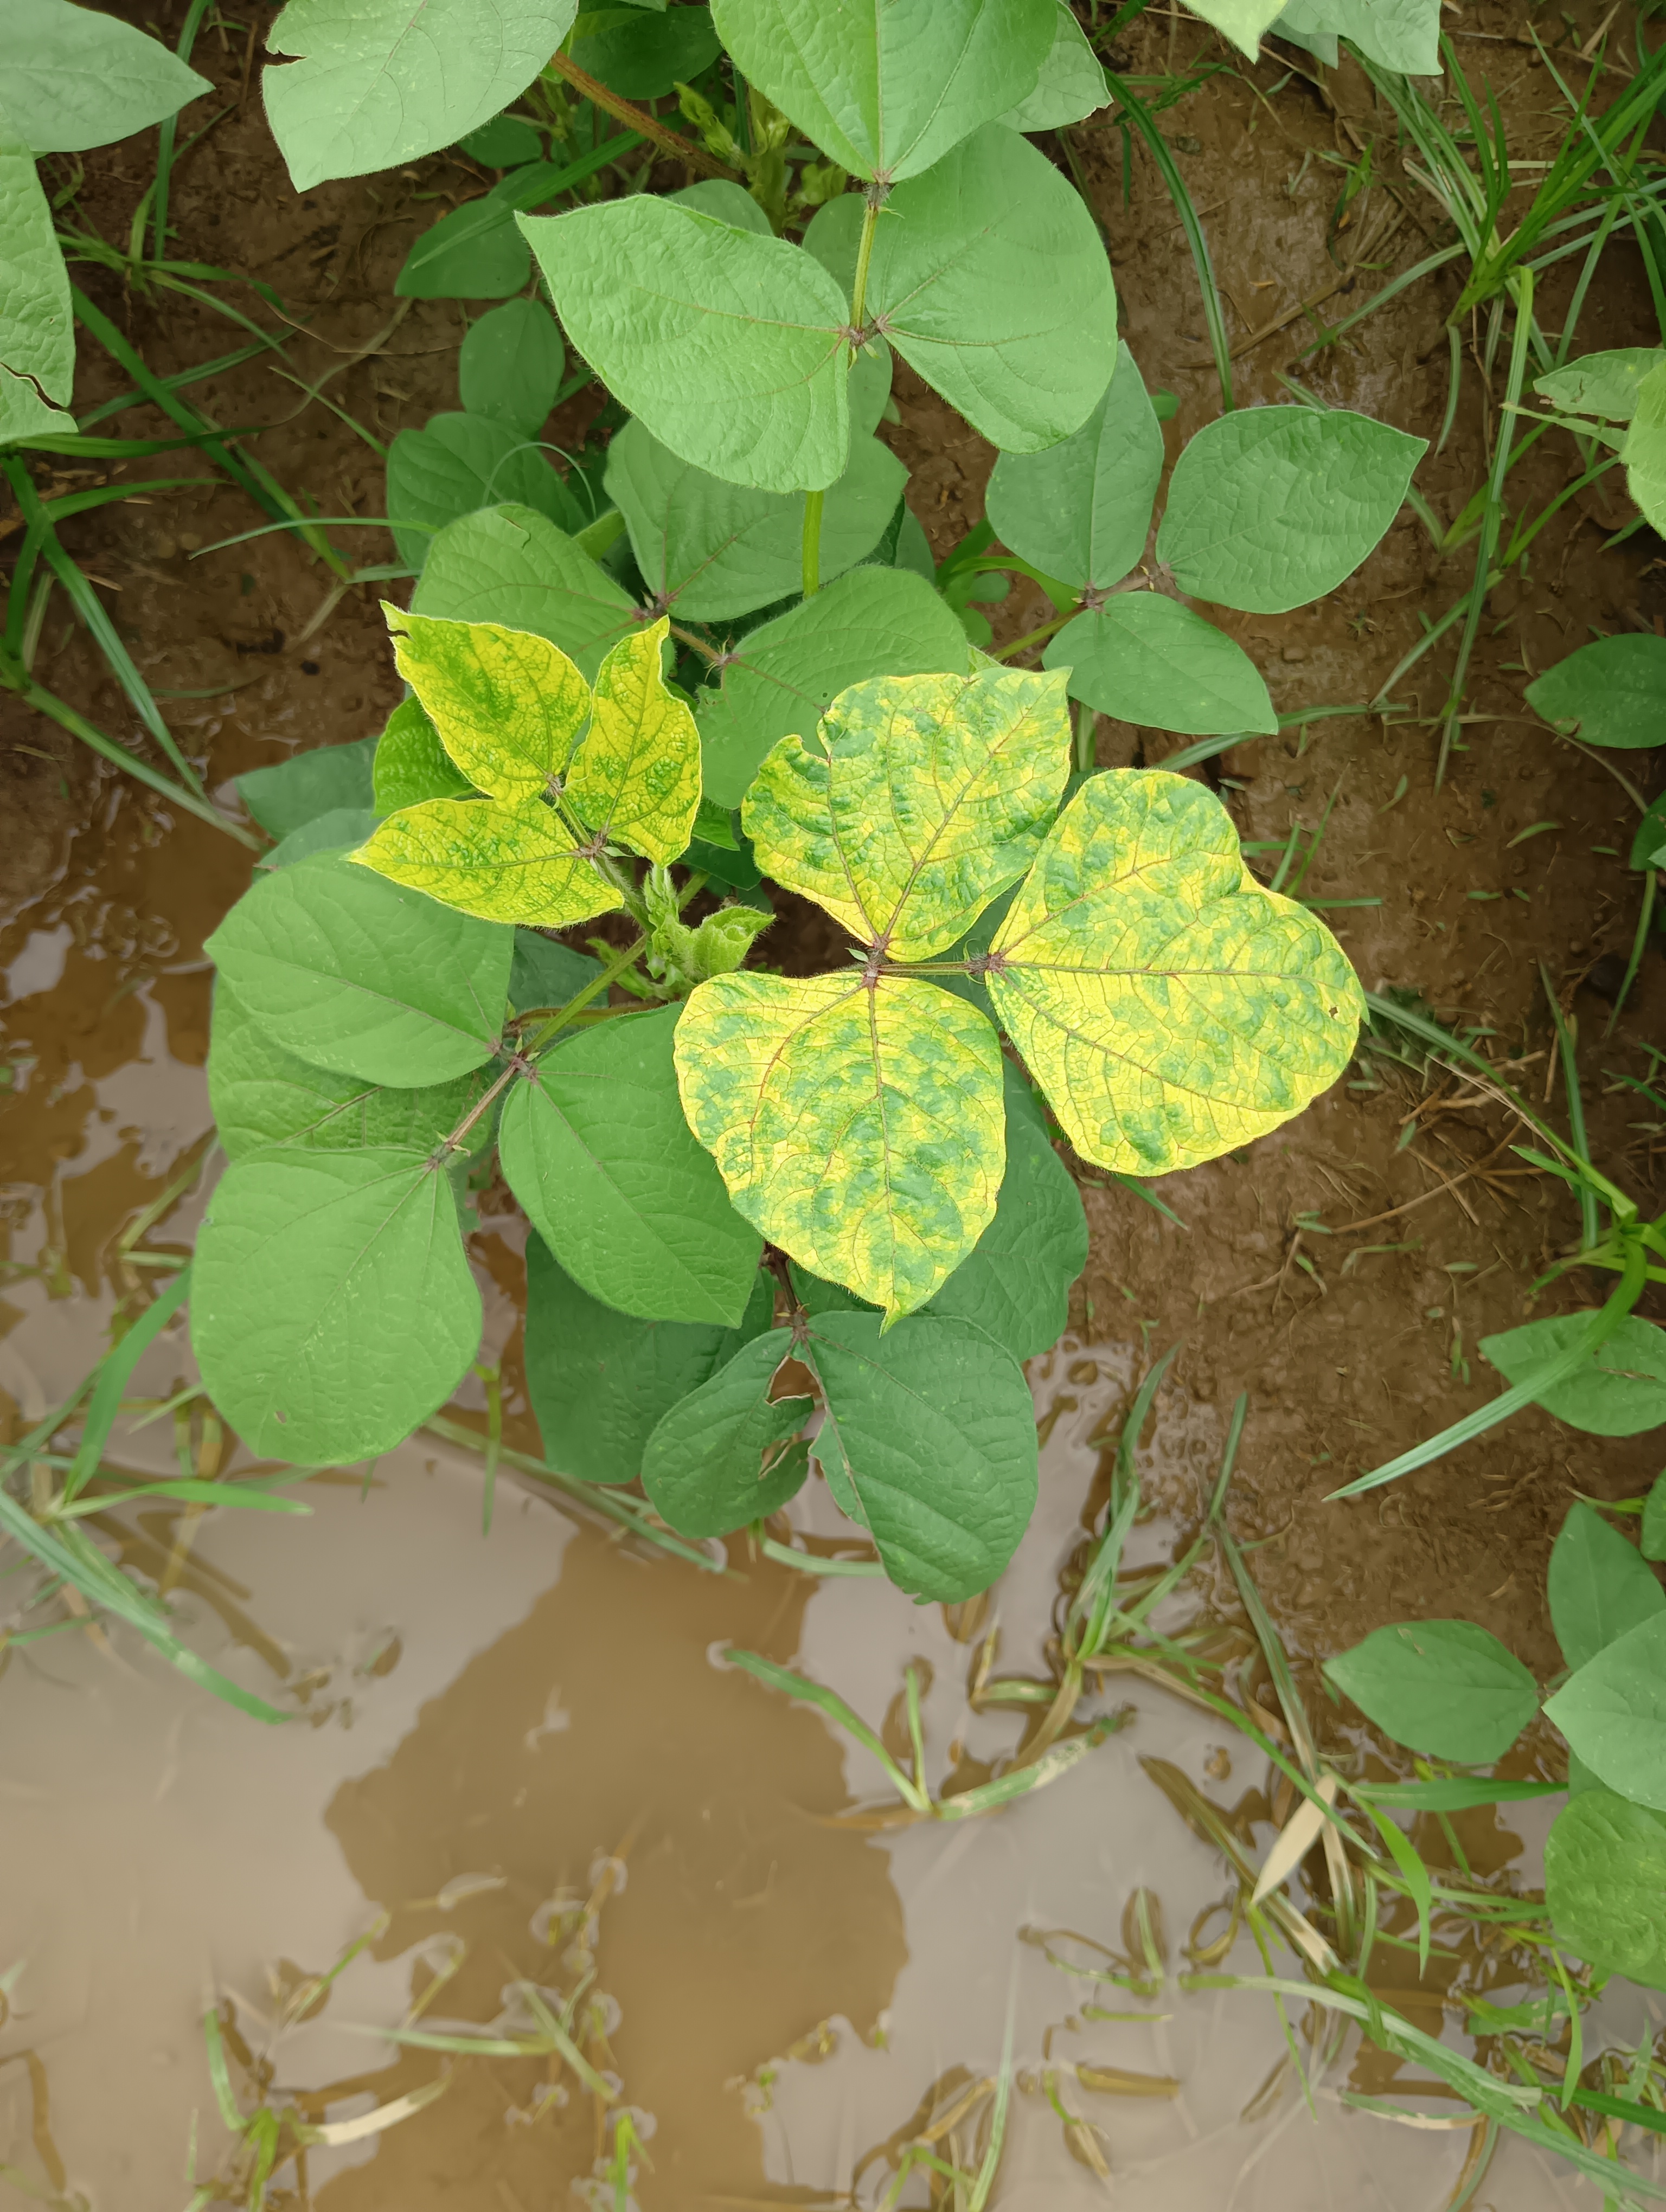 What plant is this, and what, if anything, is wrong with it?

mungbean, yellow mosaic
